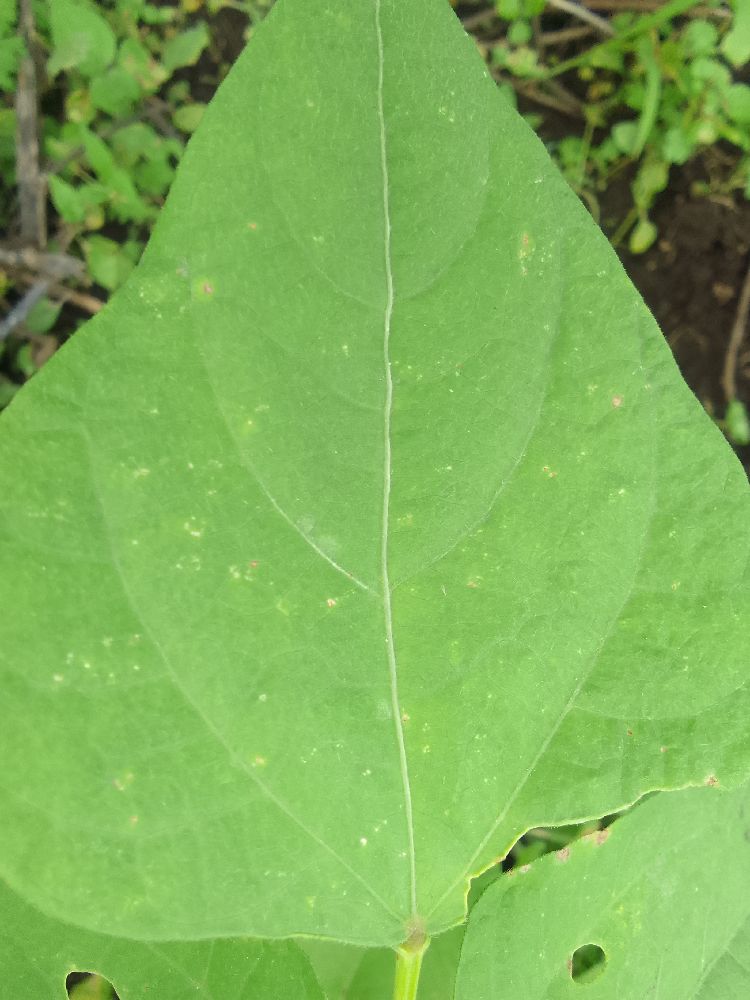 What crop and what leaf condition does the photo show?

common bean, healthy
